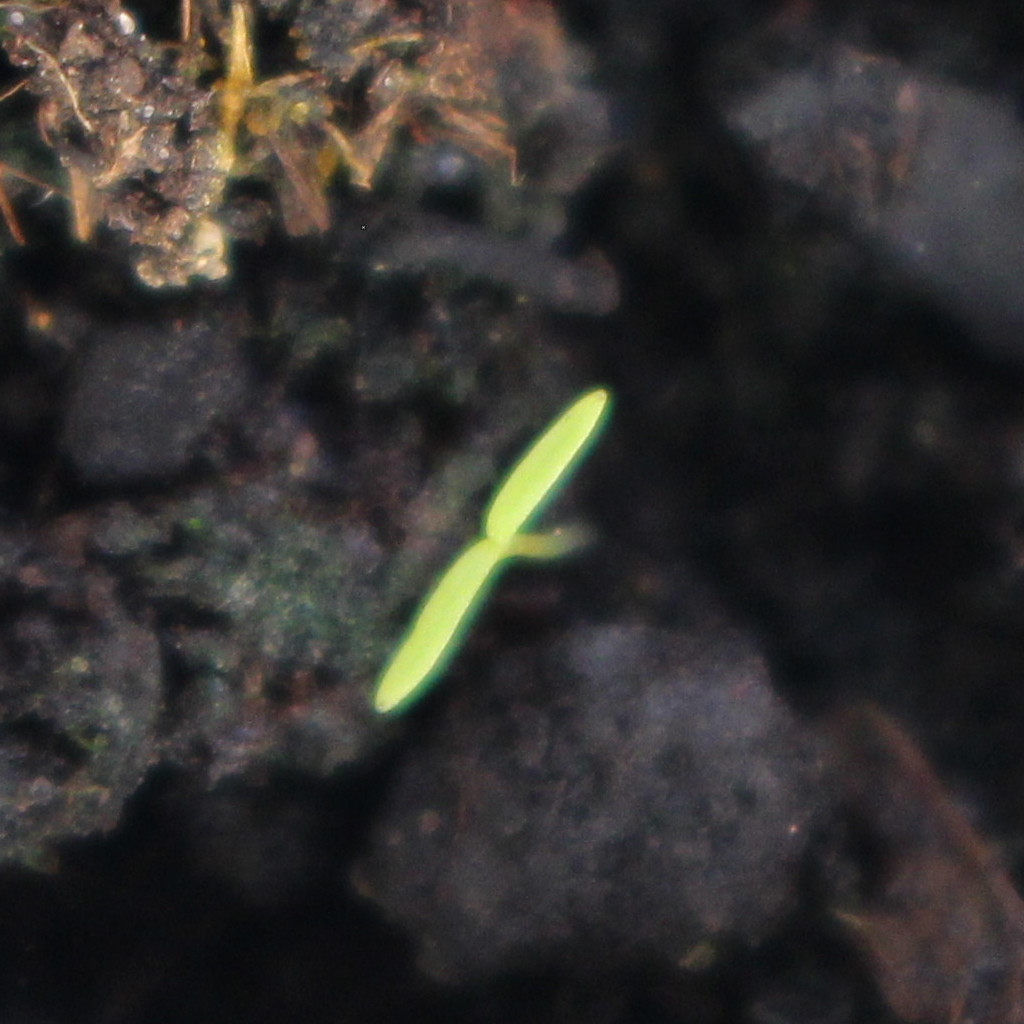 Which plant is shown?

Papaver rhoeas
